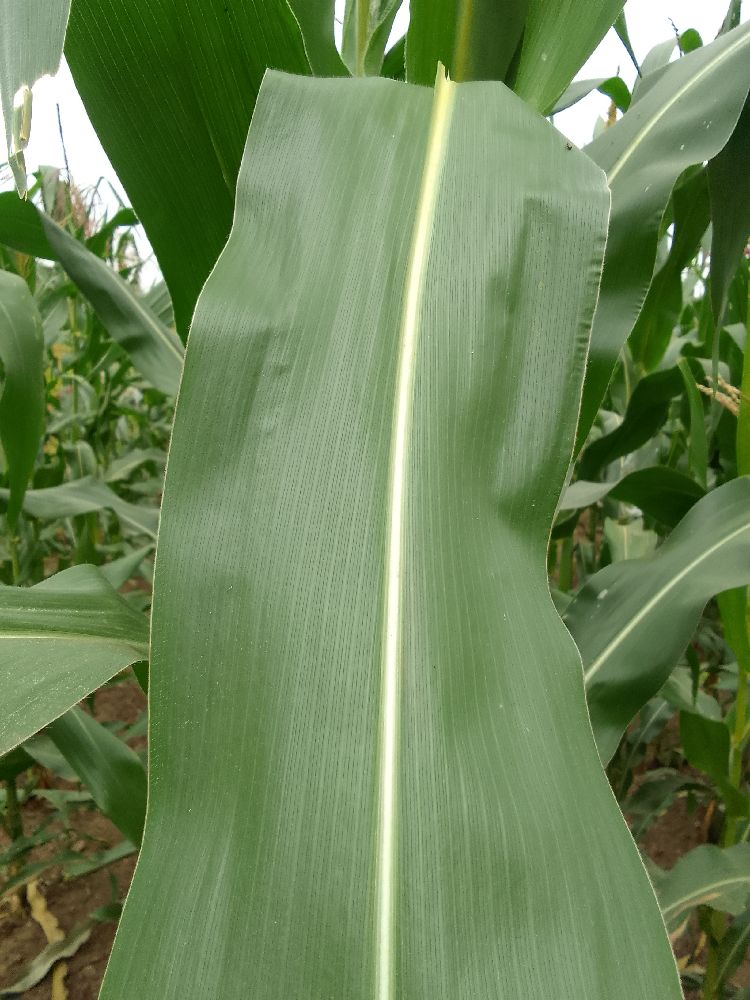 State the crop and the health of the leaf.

maize, healthy
